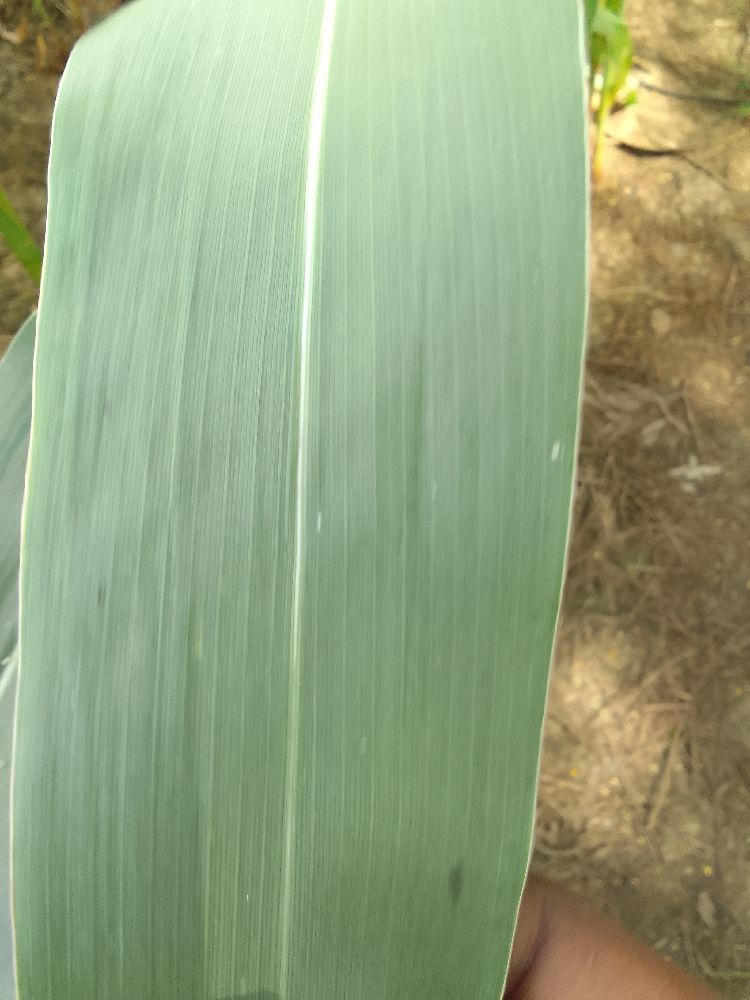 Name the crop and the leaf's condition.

maize, healthy
